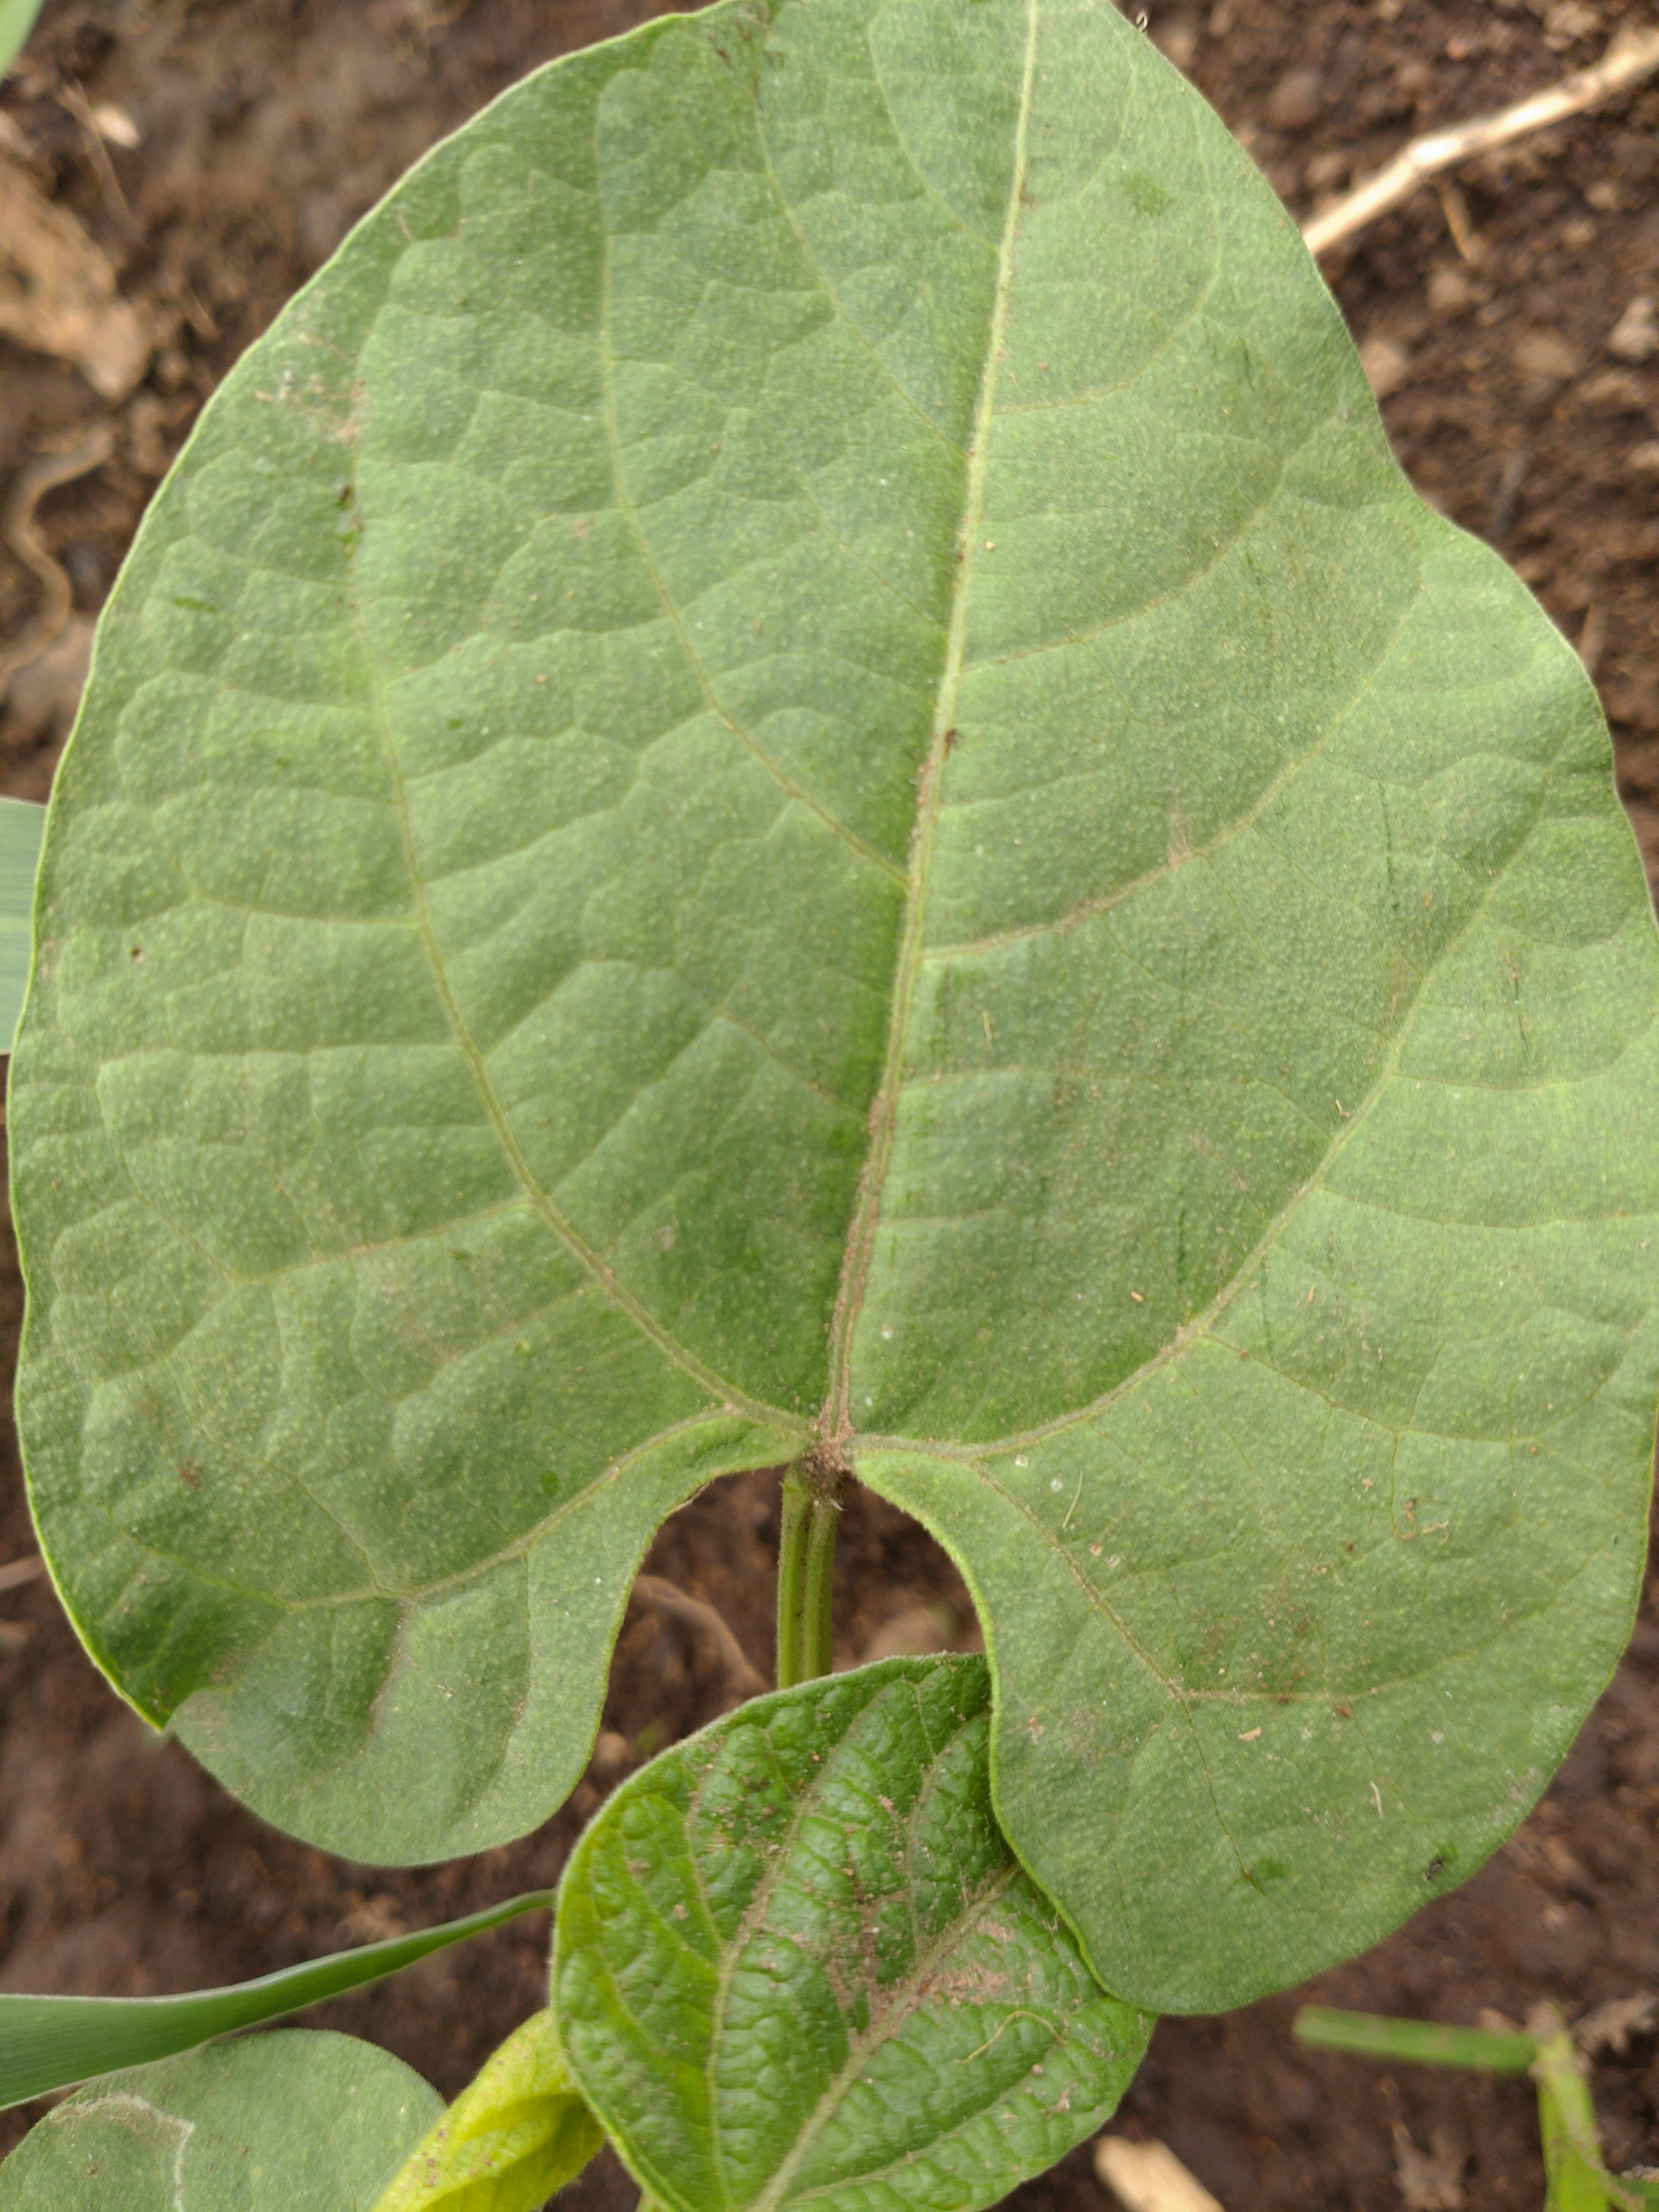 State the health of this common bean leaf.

healthy
